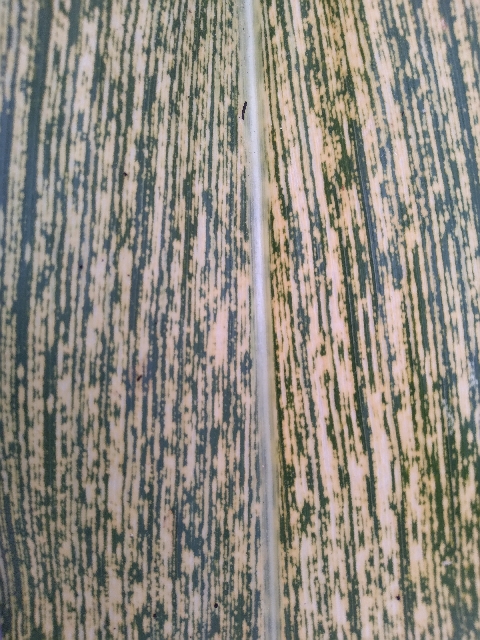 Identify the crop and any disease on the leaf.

maize, maize streak virus
